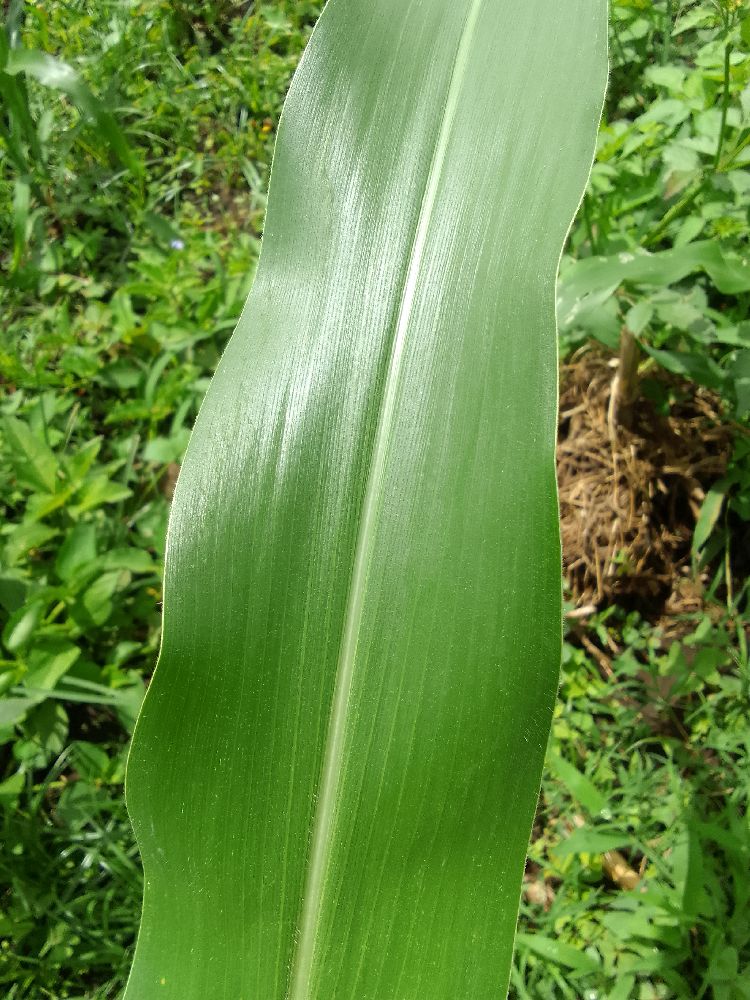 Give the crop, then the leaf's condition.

maize, healthy
